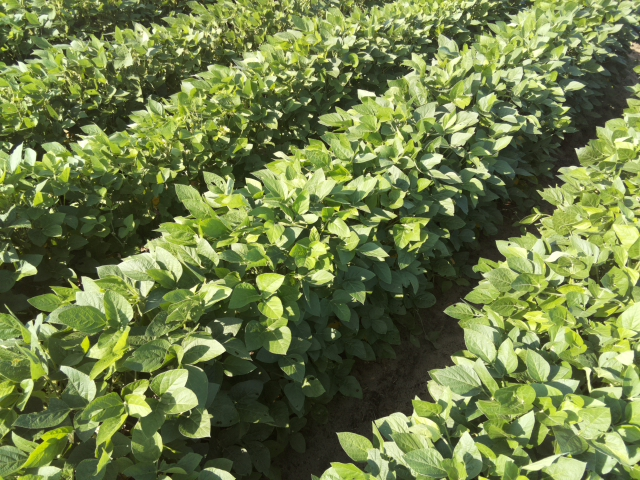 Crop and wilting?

soybean, leaves with no wilting
